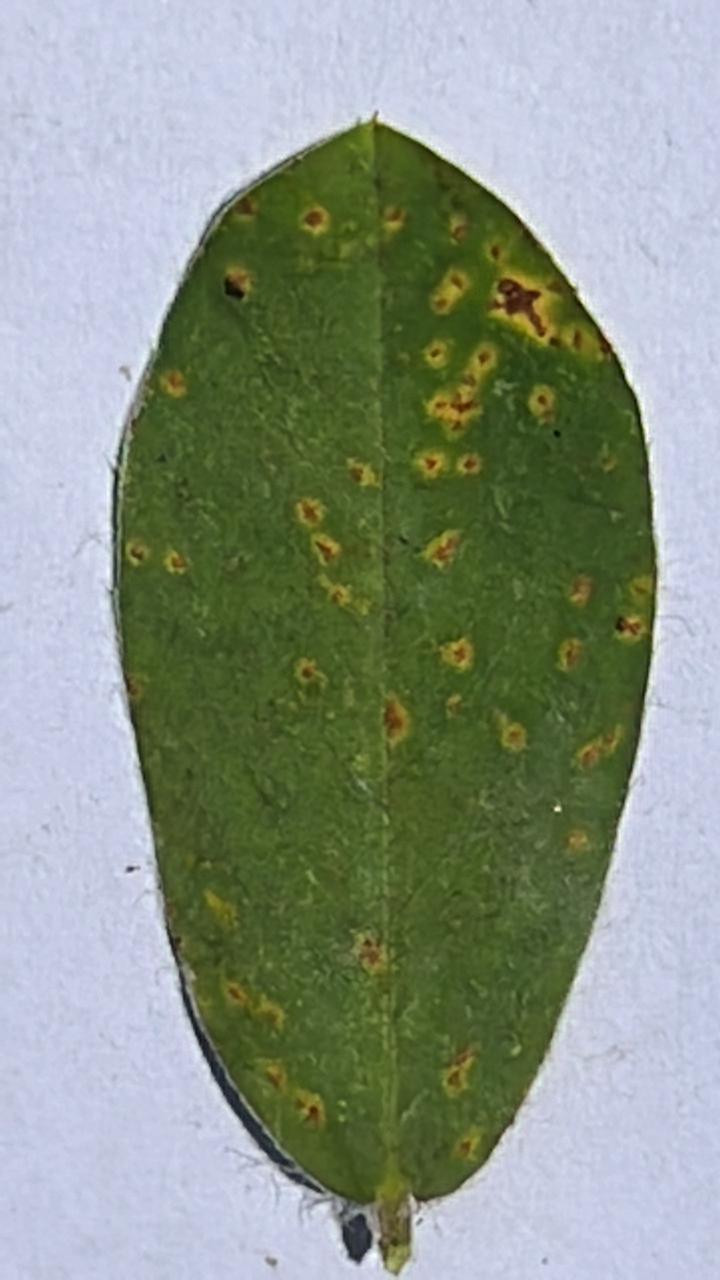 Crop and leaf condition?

peanut, puccinia arachidis
